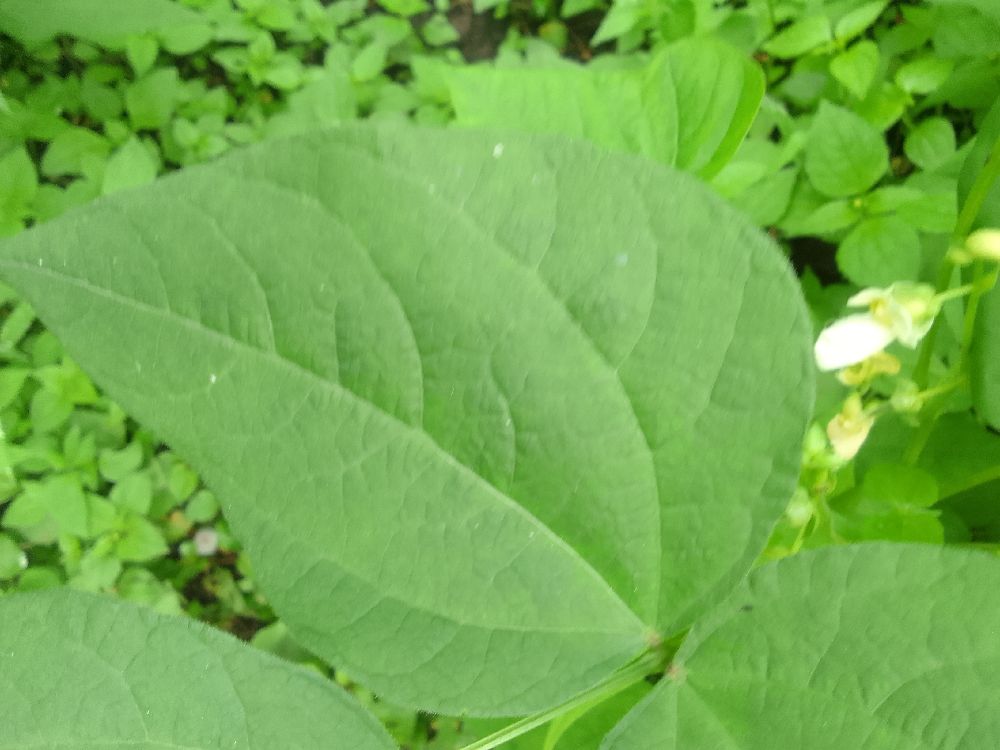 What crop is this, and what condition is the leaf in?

common bean, healthy
